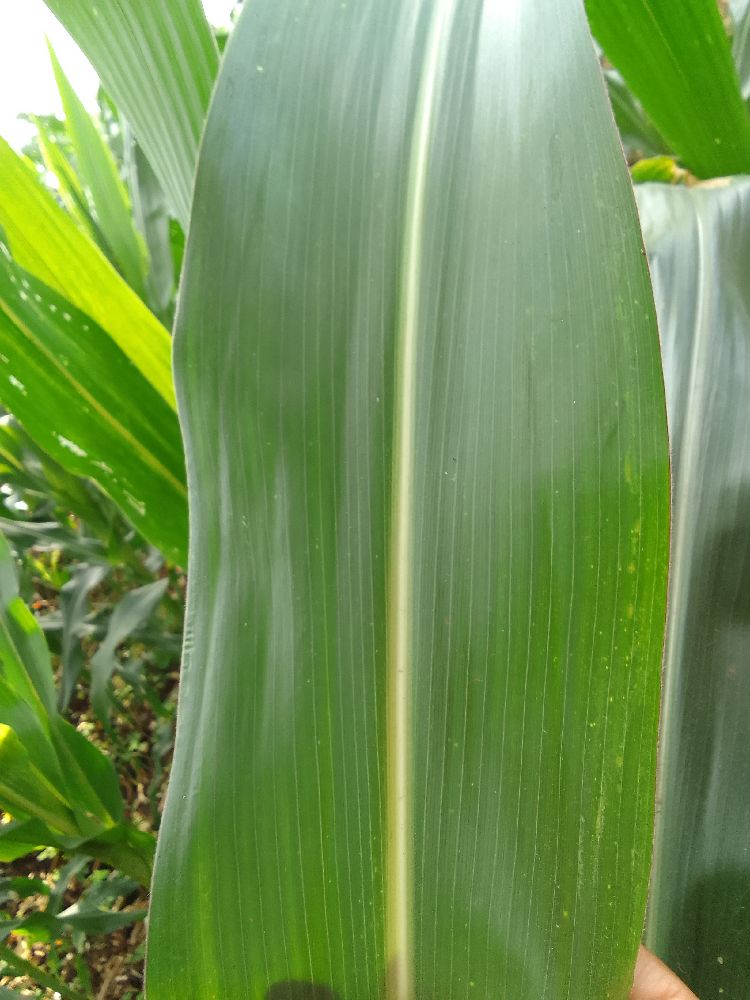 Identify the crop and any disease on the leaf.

maize, healthy
